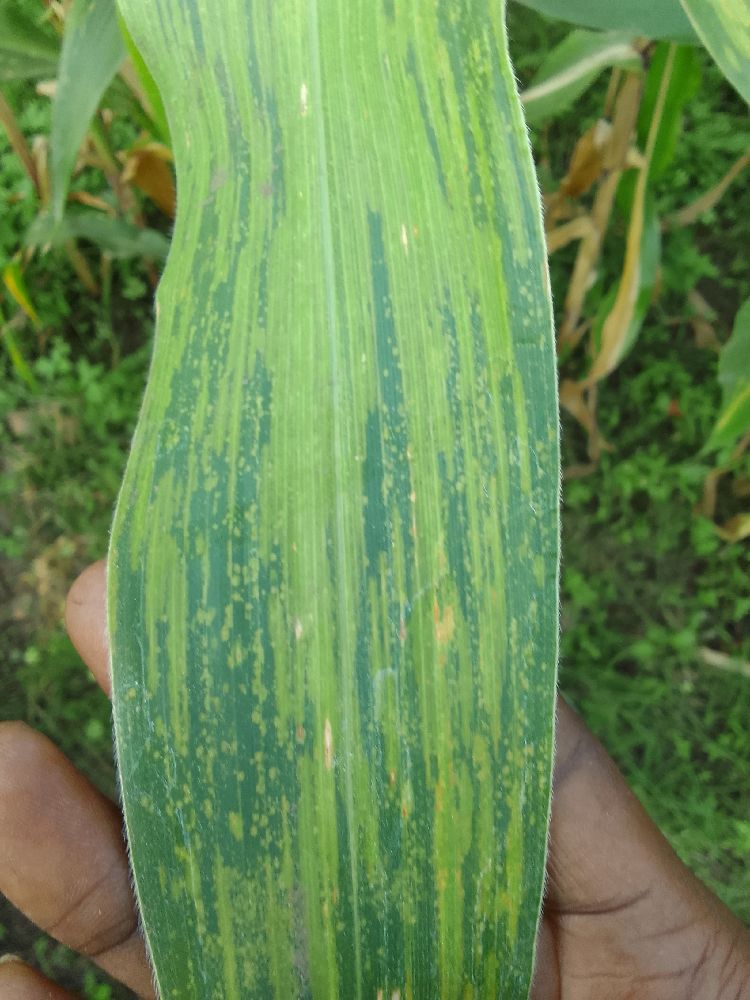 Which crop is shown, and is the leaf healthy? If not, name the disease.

maize, maize lethal necrosis
